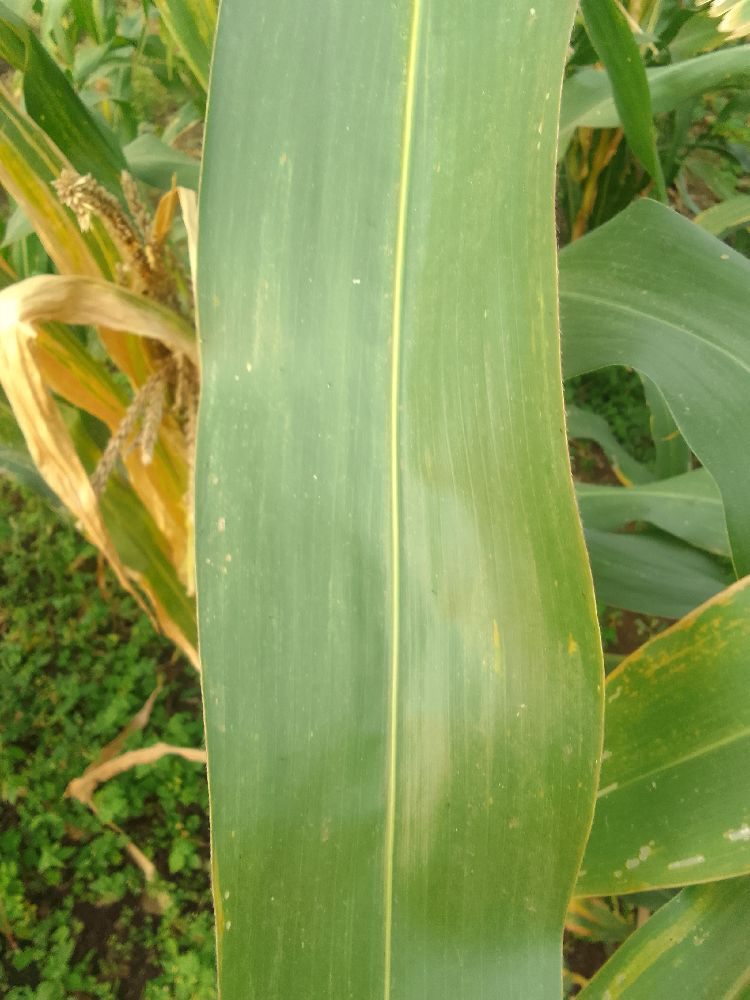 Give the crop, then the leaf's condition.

maize, healthy
